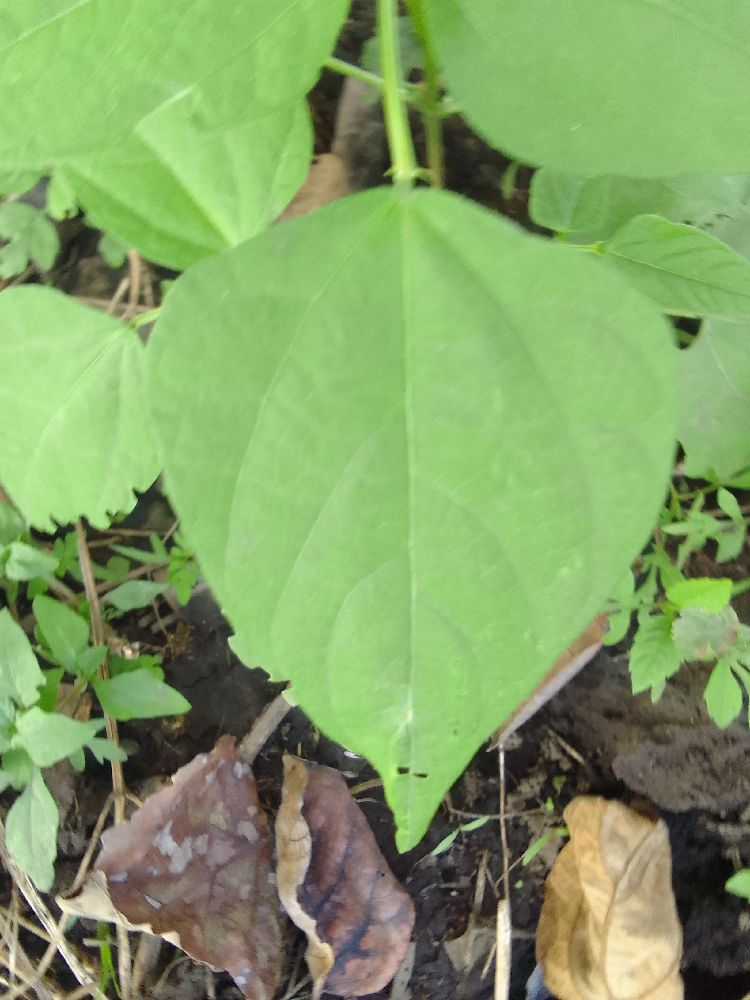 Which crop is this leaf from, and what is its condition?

common bean, healthy
